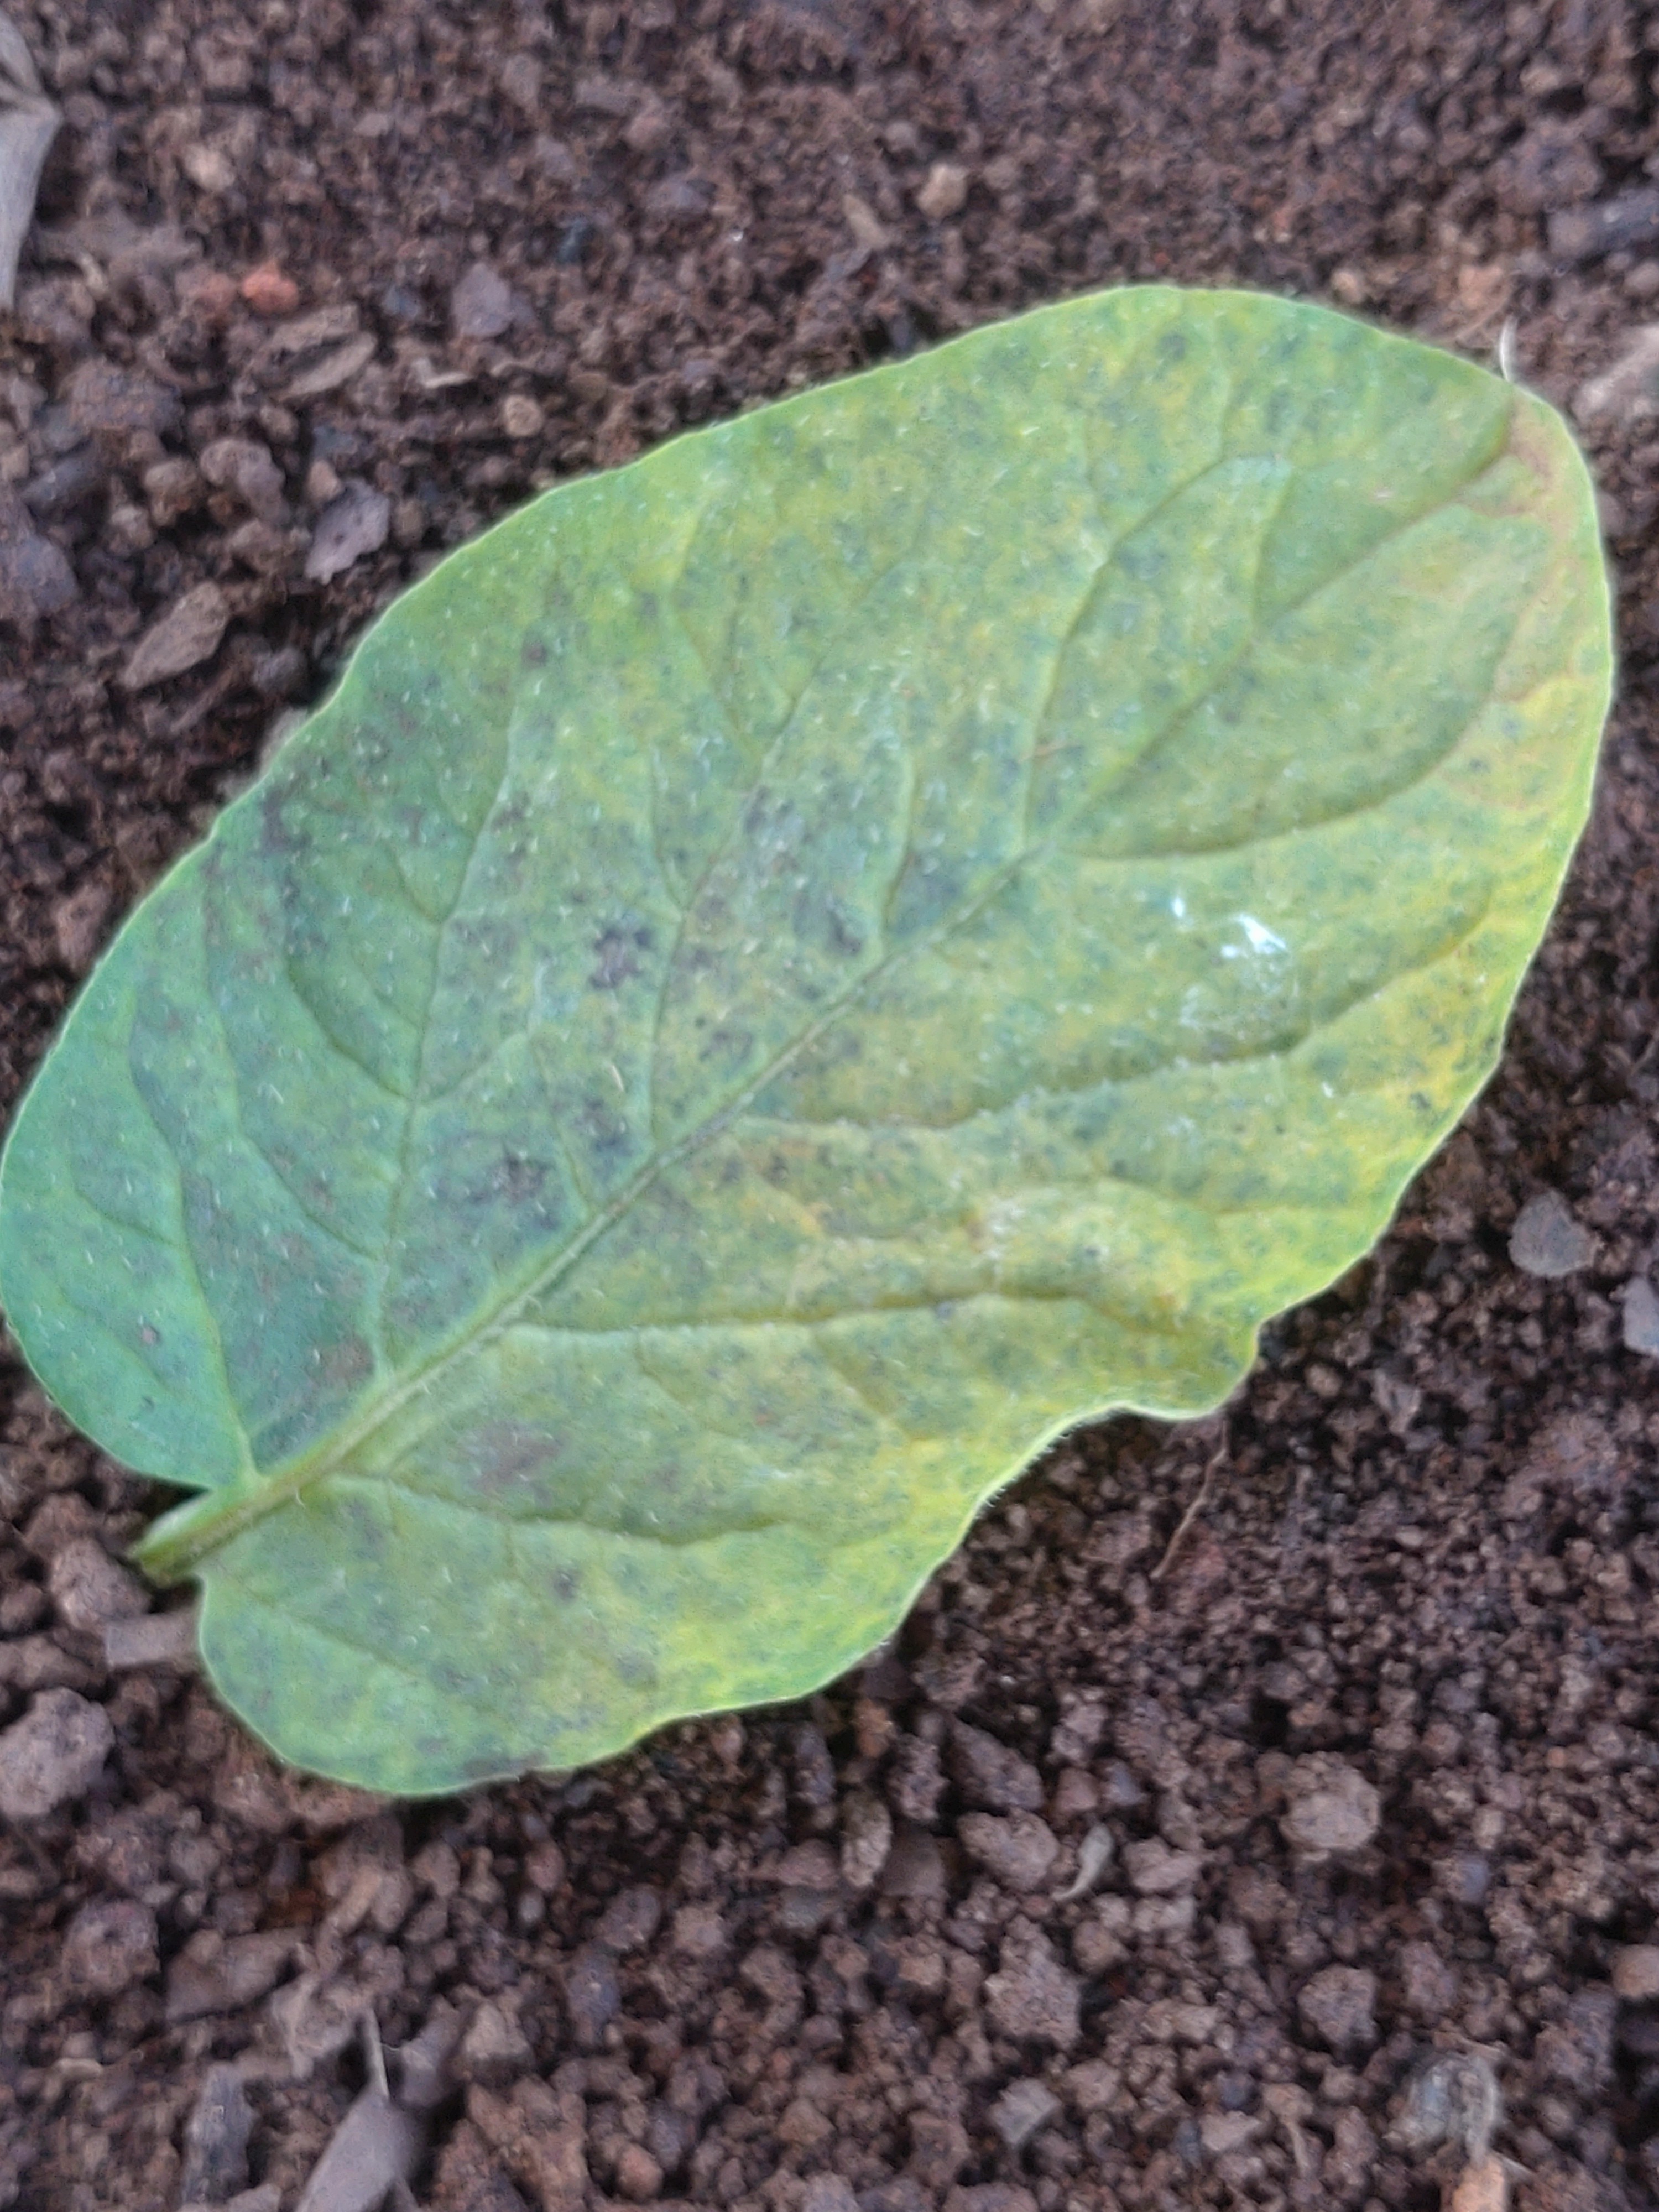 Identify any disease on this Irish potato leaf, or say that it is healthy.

late blight
